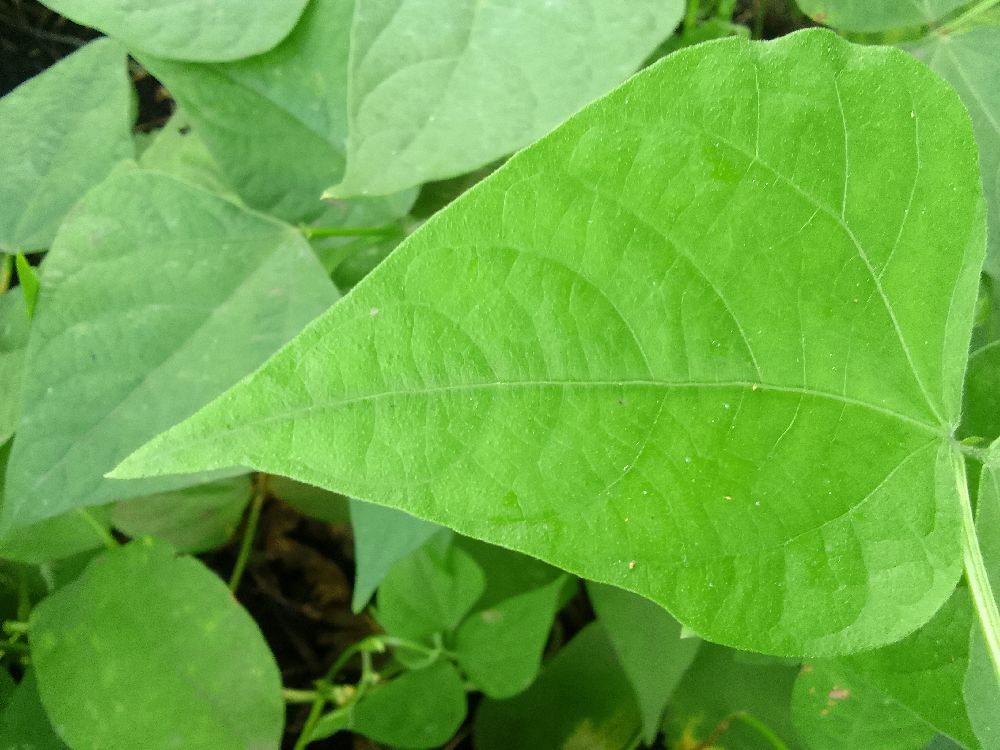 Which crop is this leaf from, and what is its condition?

common bean, healthy
